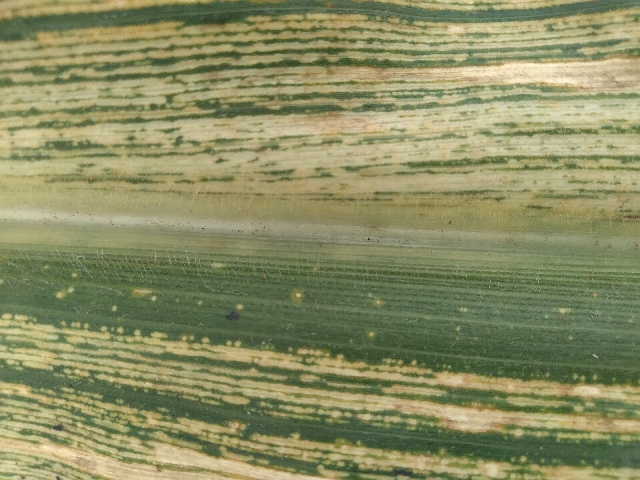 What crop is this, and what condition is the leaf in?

maize, maize streak virus
